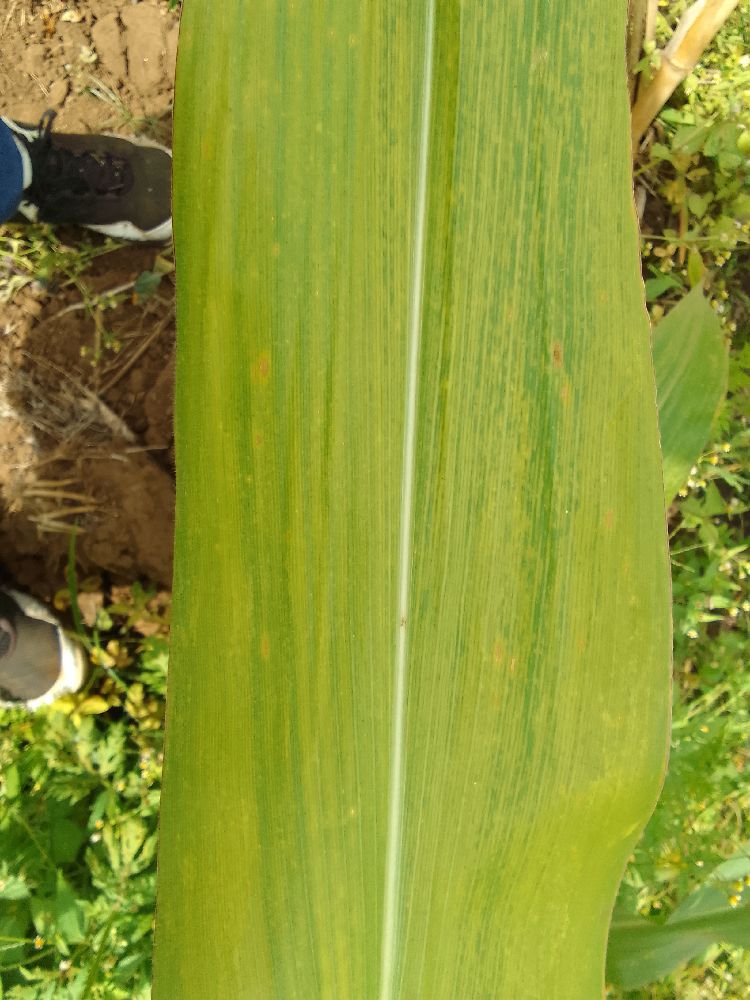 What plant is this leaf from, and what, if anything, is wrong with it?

maize, maize lethal necrosis
